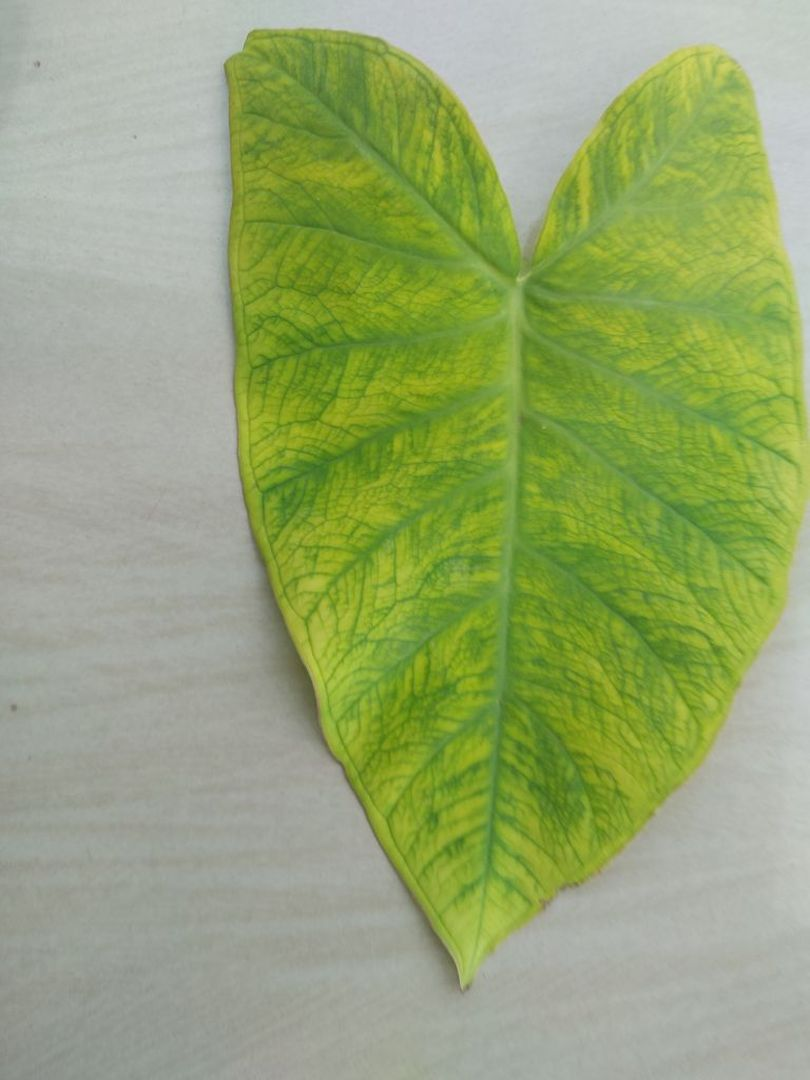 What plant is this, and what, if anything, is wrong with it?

taro, mosaic
